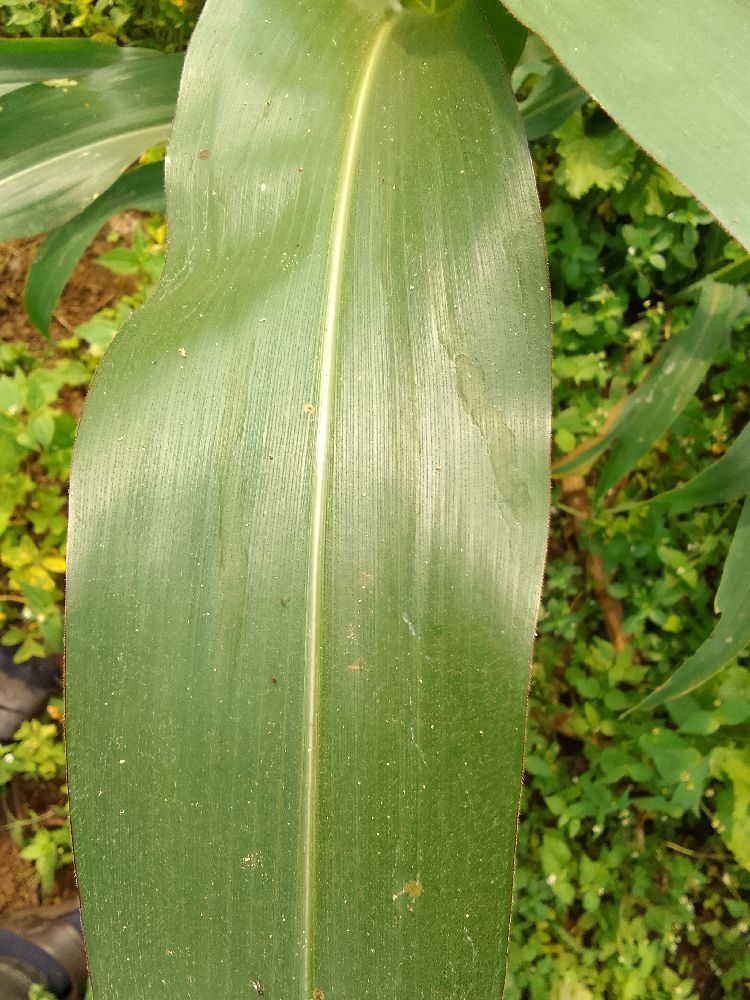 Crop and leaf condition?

maize, healthy
